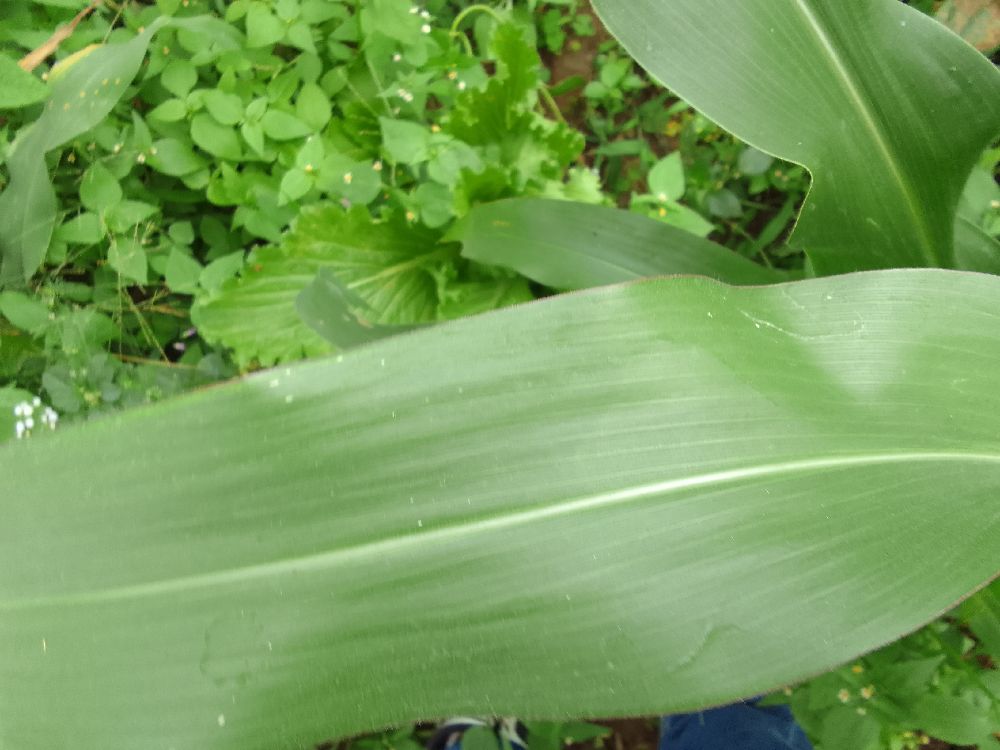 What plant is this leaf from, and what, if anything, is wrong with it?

maize, healthy
